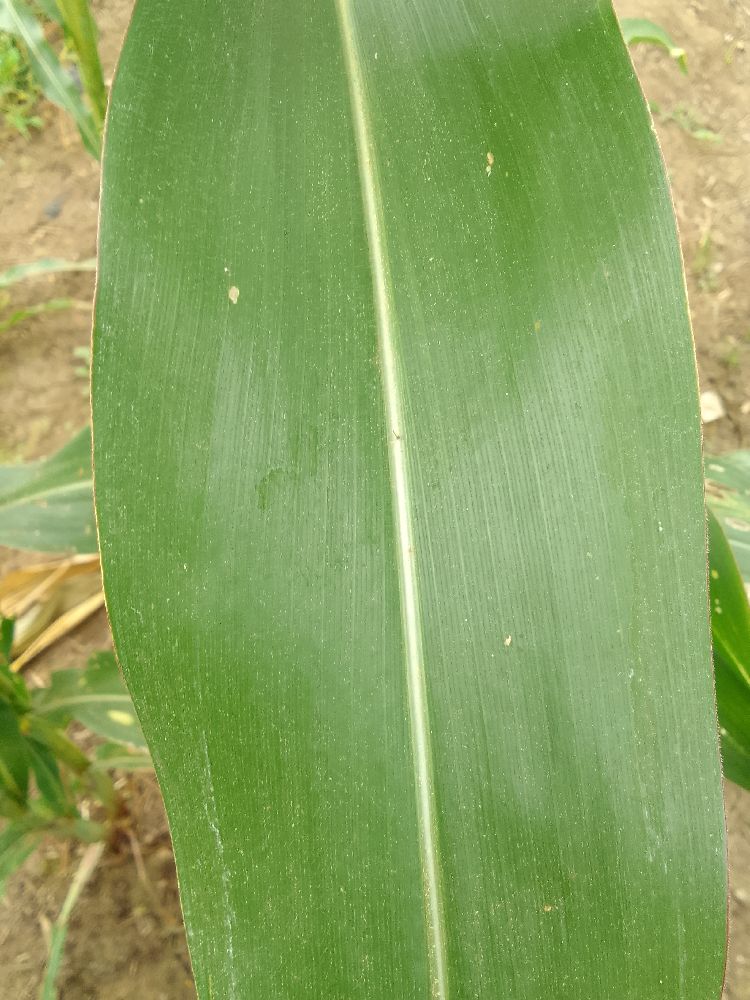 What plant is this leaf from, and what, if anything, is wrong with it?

maize, healthy
